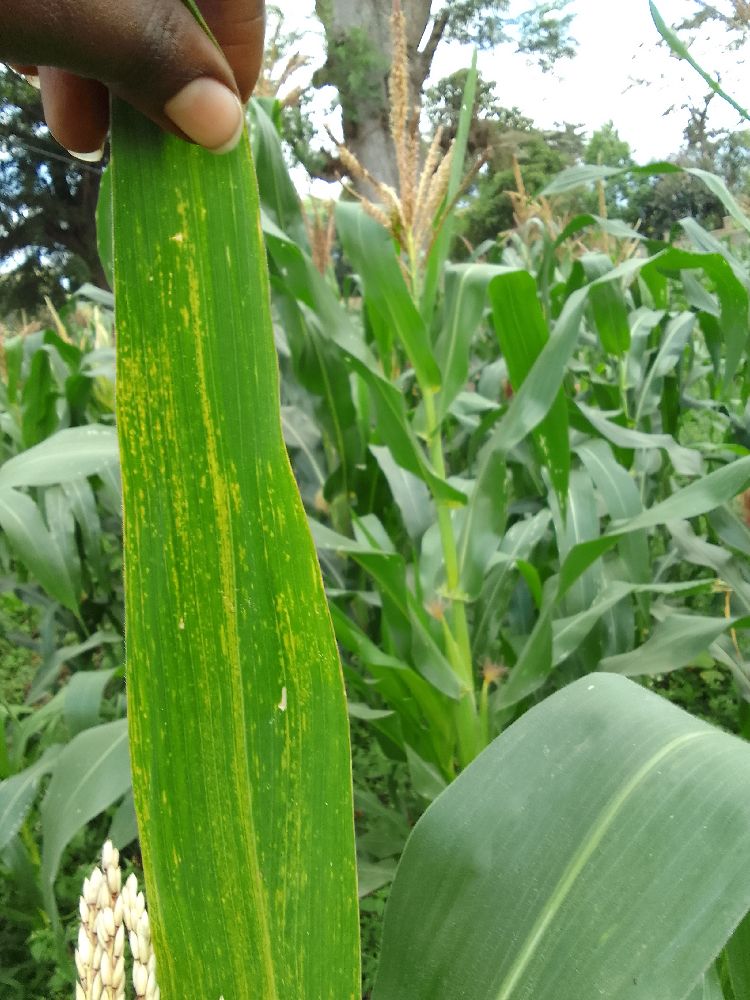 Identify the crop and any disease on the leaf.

maize, maize lethal necrosis
